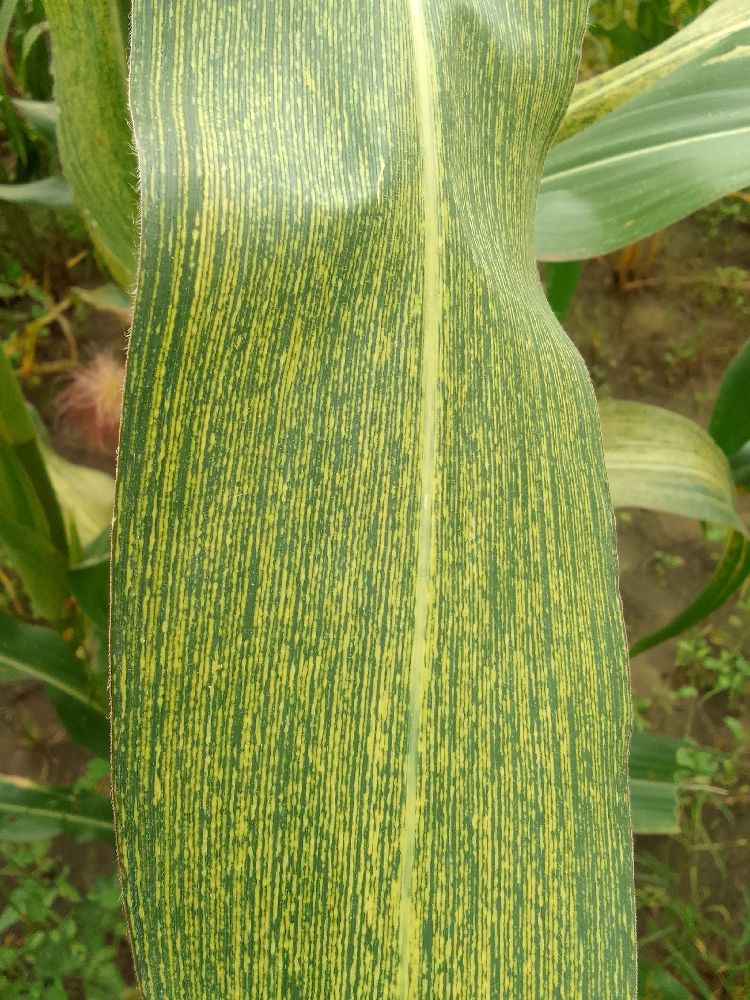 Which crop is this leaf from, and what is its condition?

maize, maize streak virus
